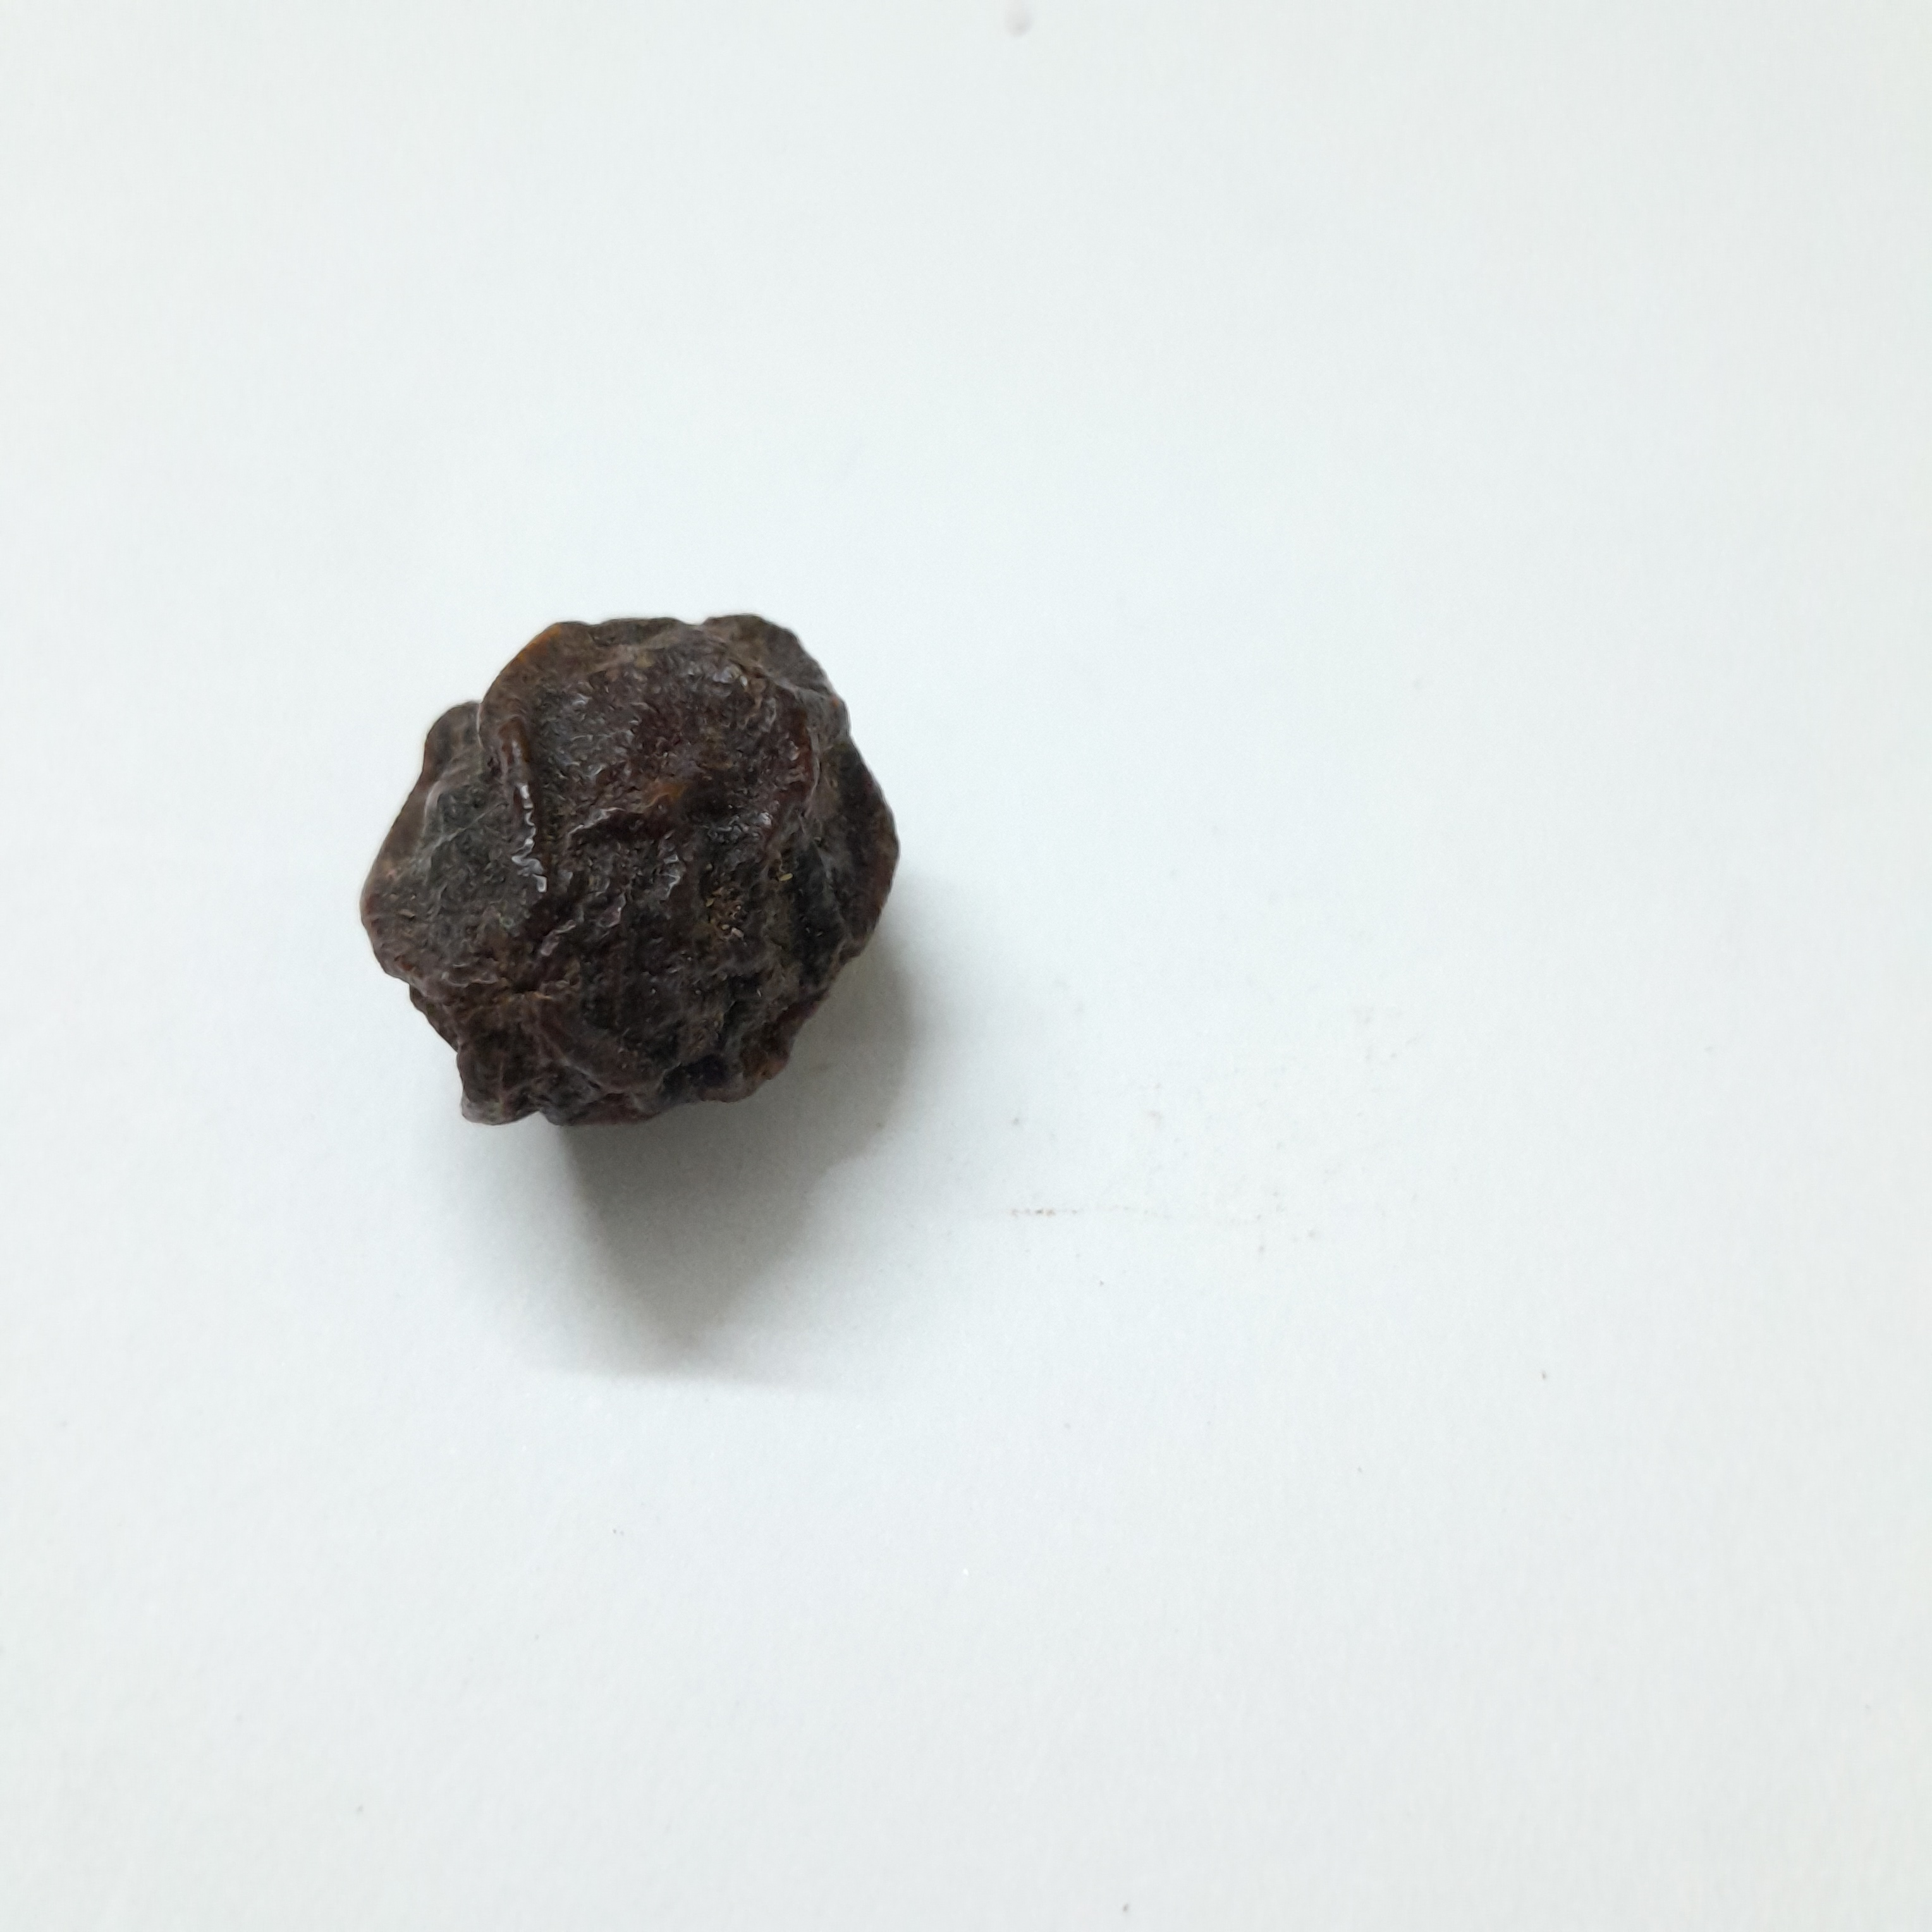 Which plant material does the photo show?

kadukharik
